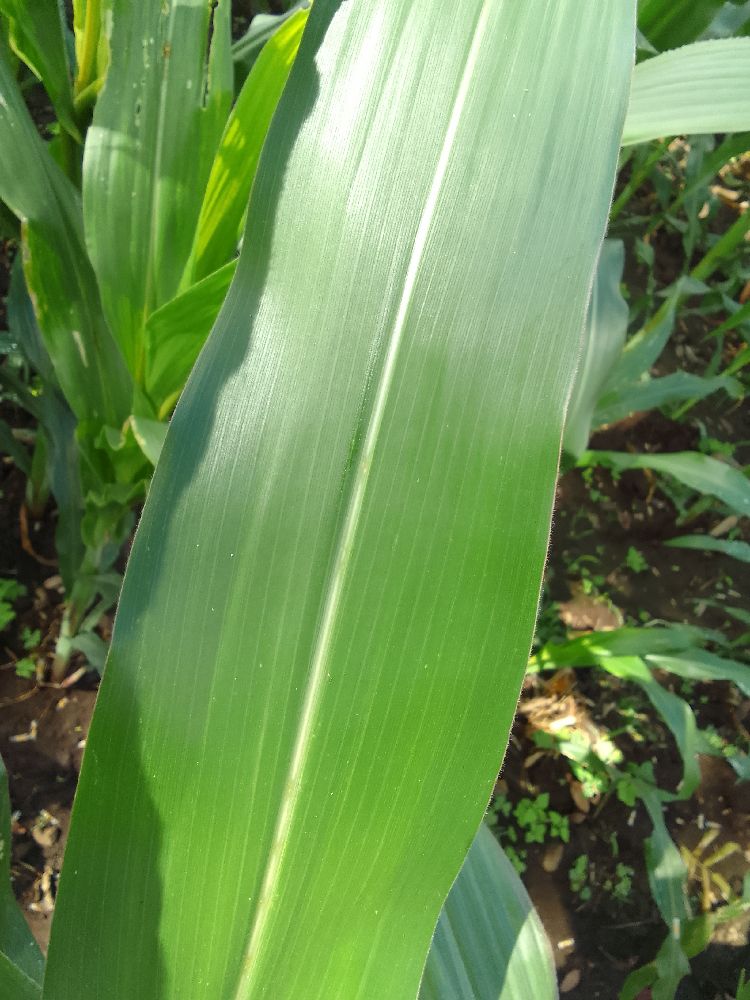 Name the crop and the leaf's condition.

maize, healthy
